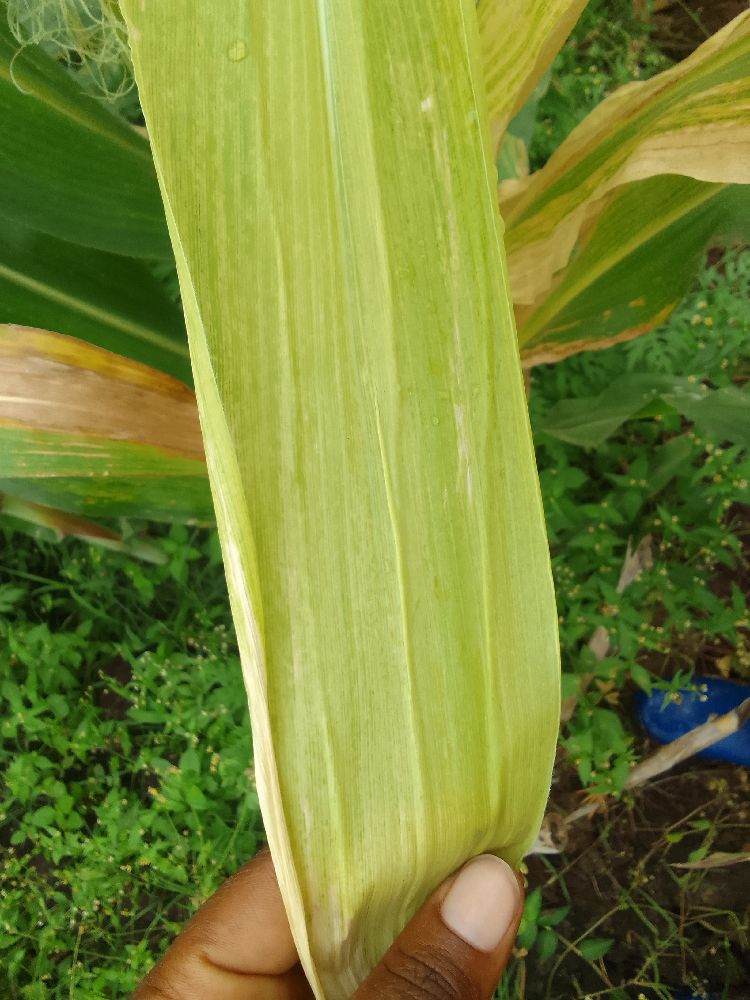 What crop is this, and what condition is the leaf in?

maize, maize lethal necrosis
